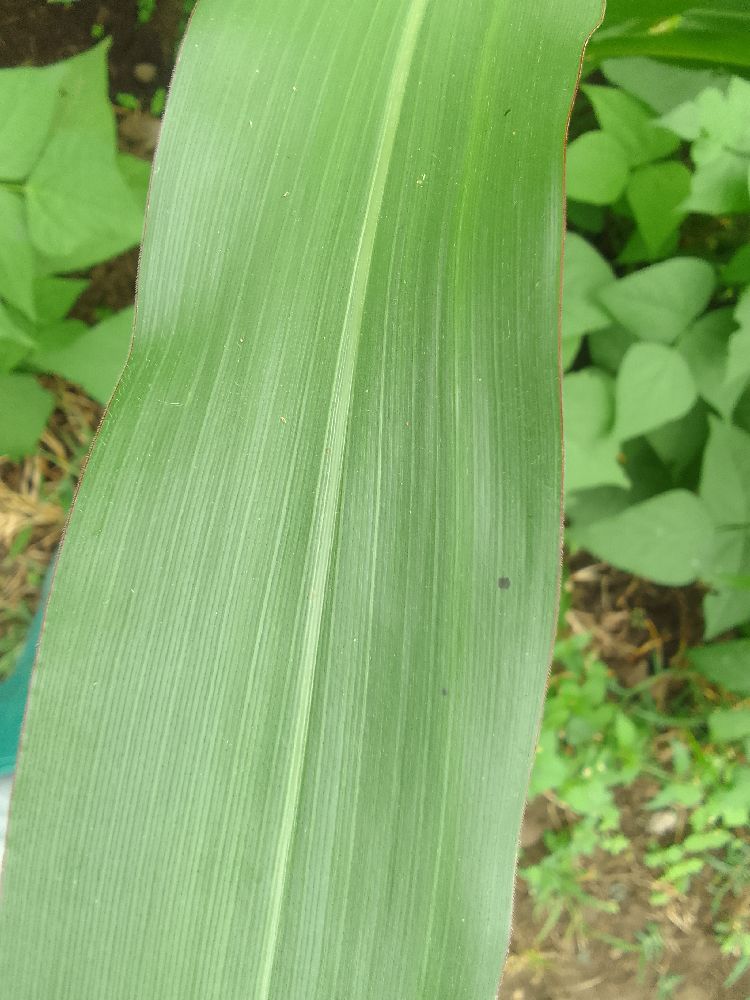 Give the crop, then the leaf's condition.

maize, healthy
